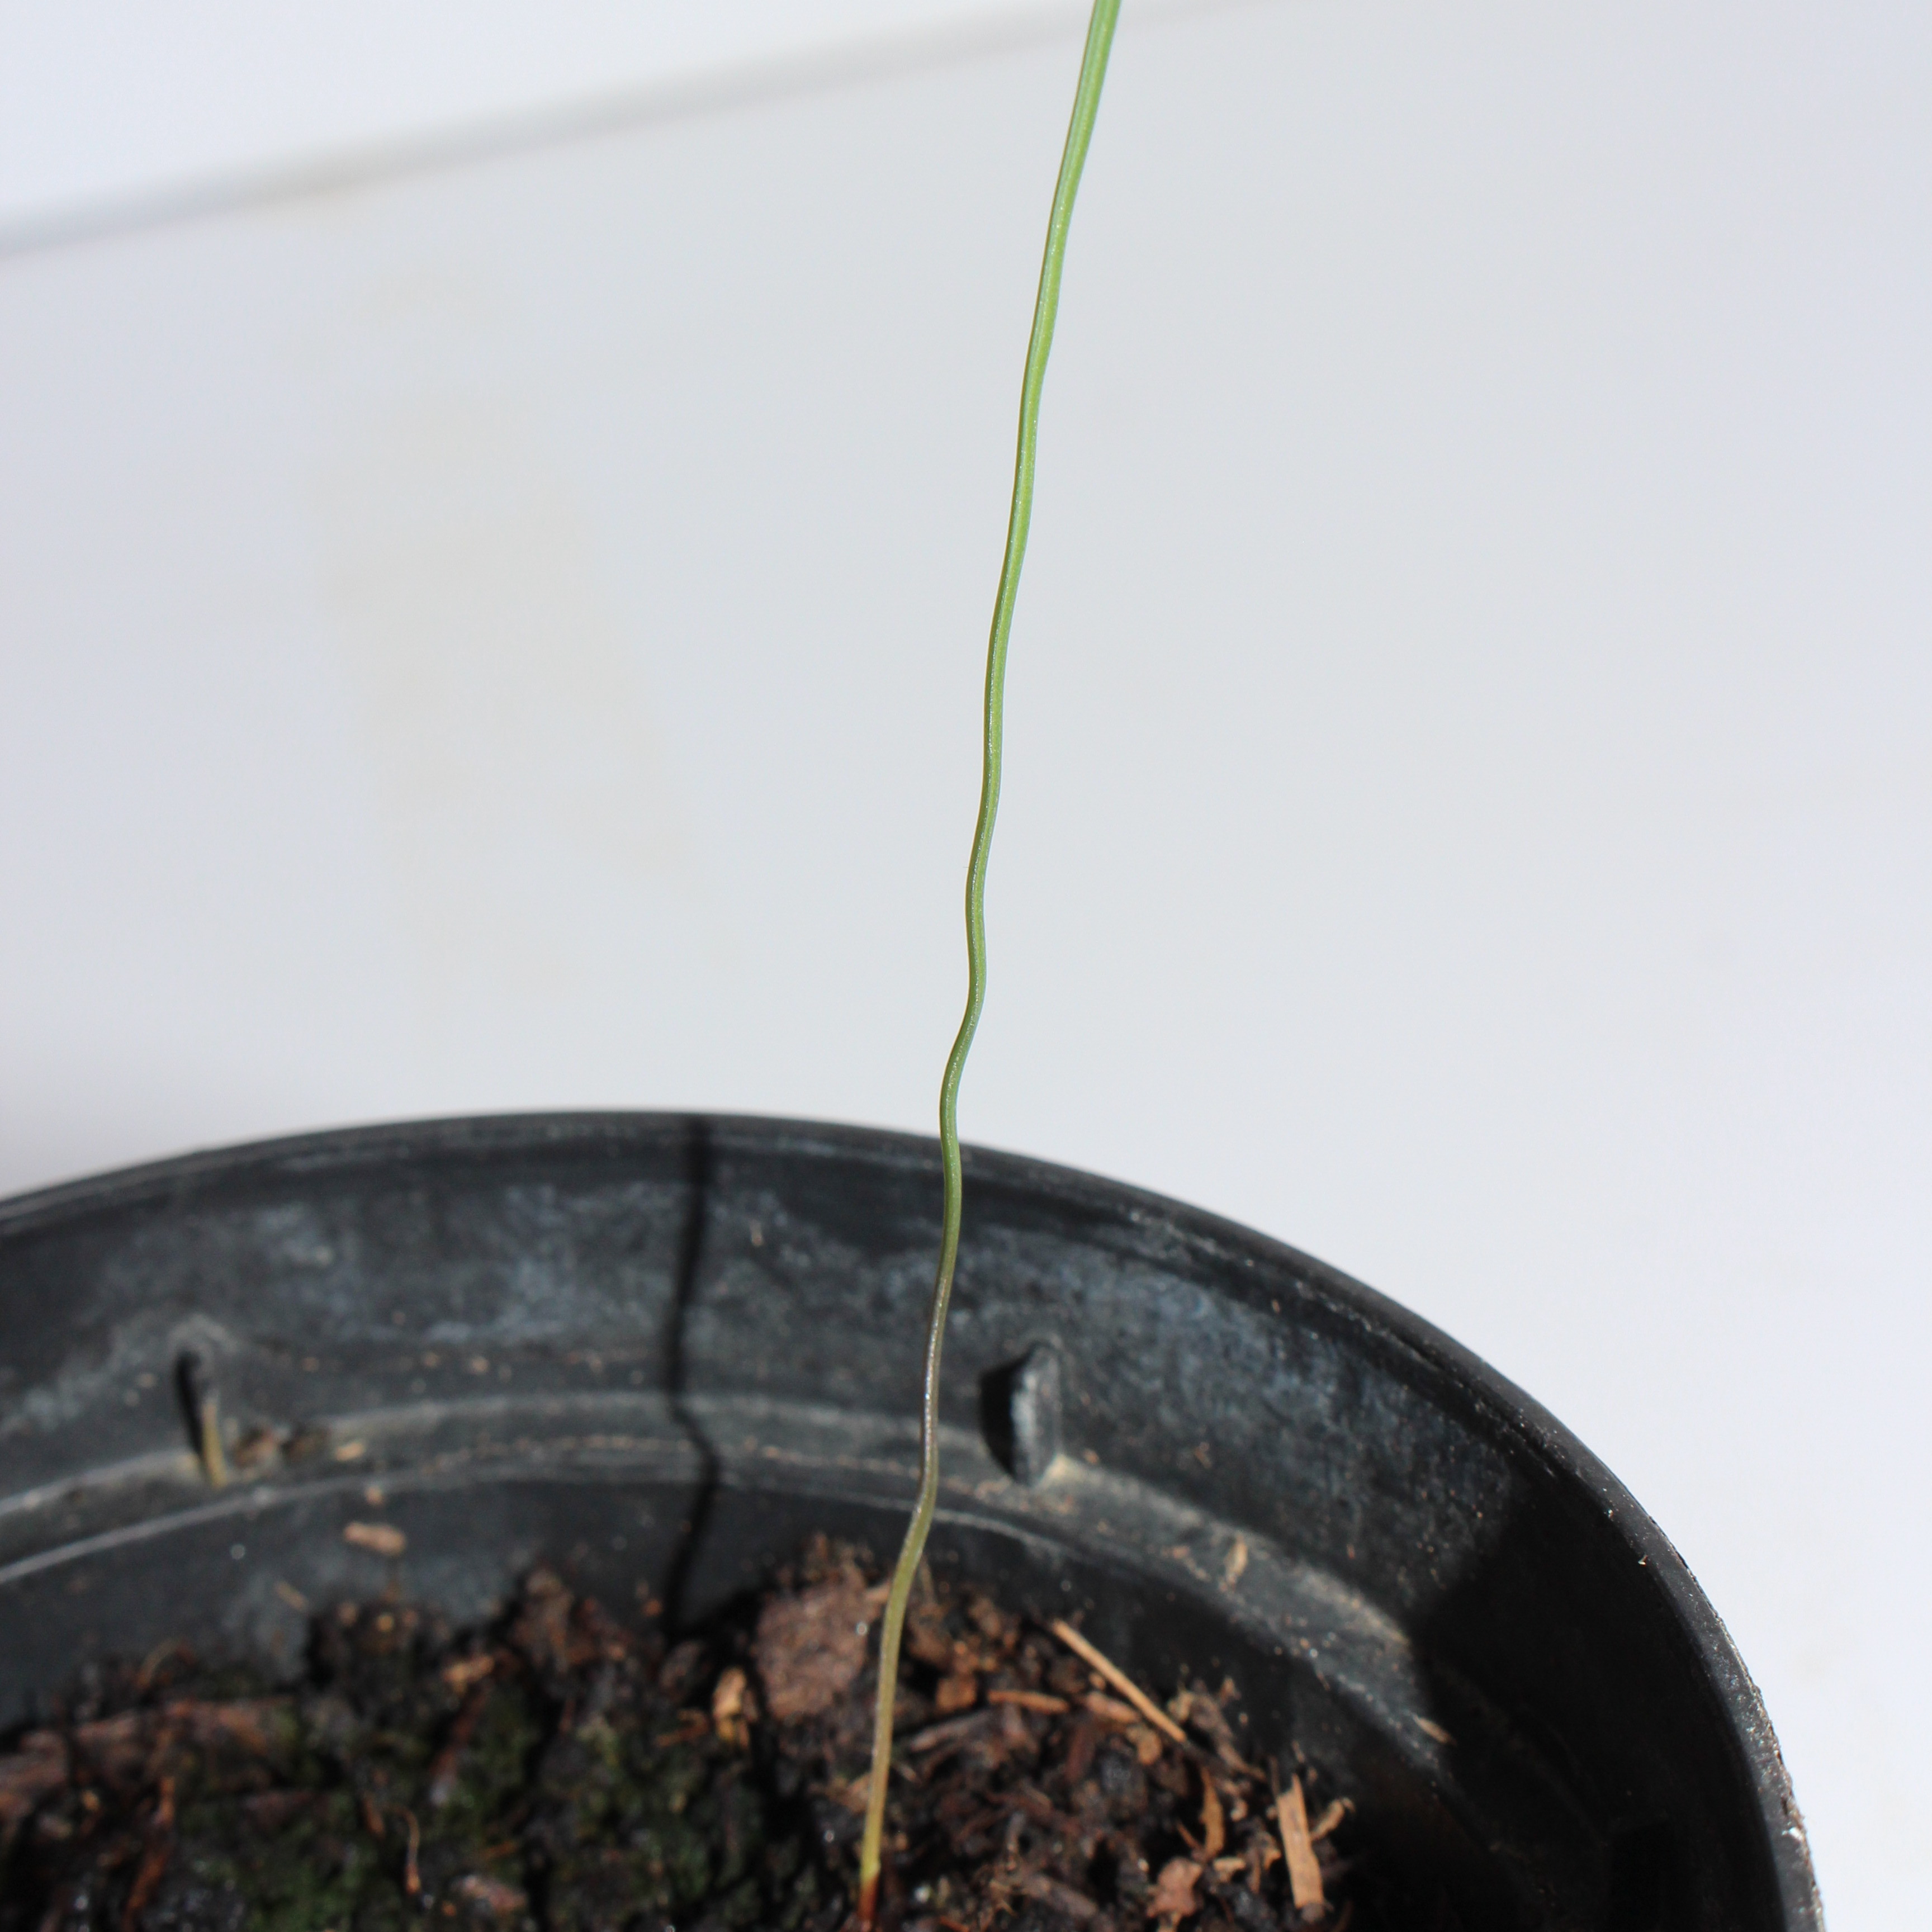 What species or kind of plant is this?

Lolium multiflorum
